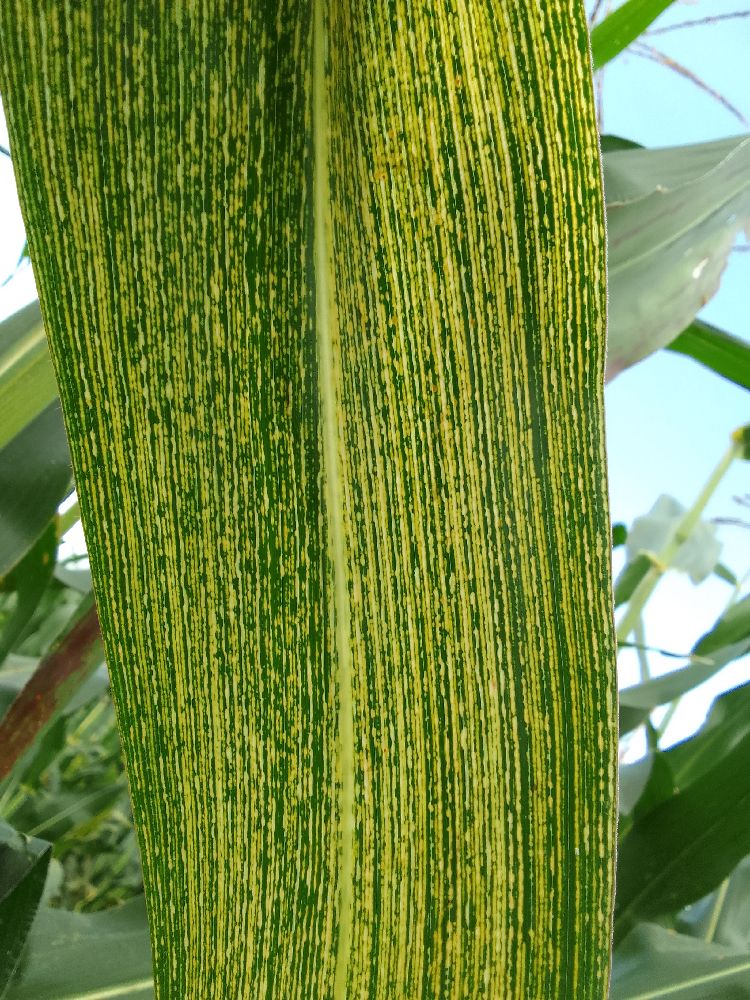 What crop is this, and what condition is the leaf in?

maize, maize streak virus
